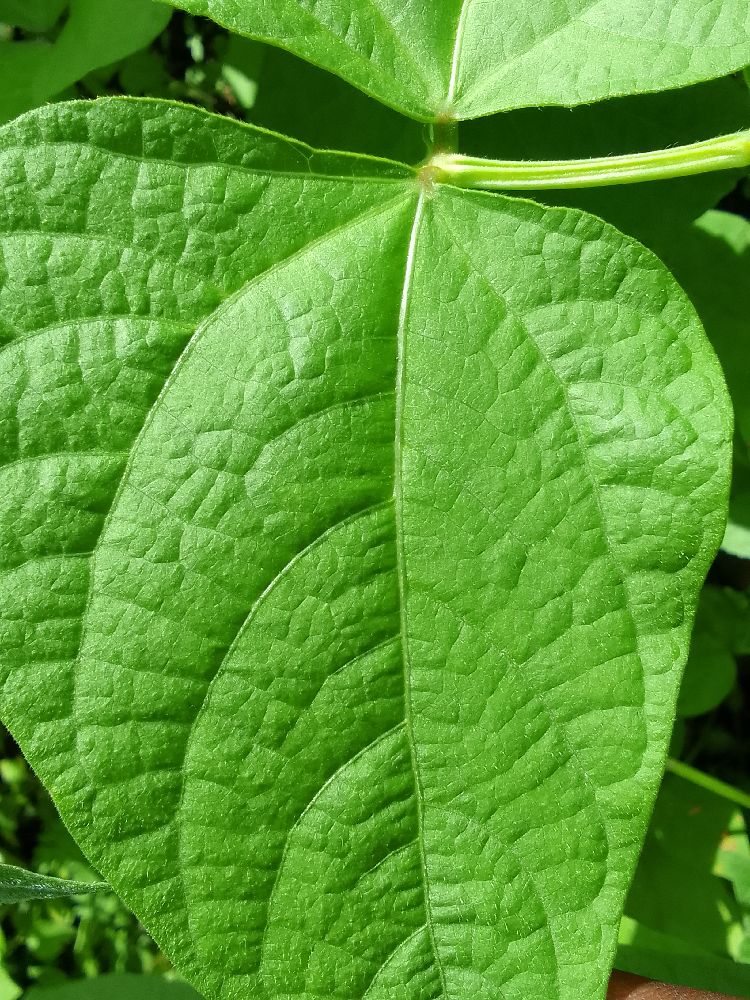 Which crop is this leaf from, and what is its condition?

common bean, healthy
